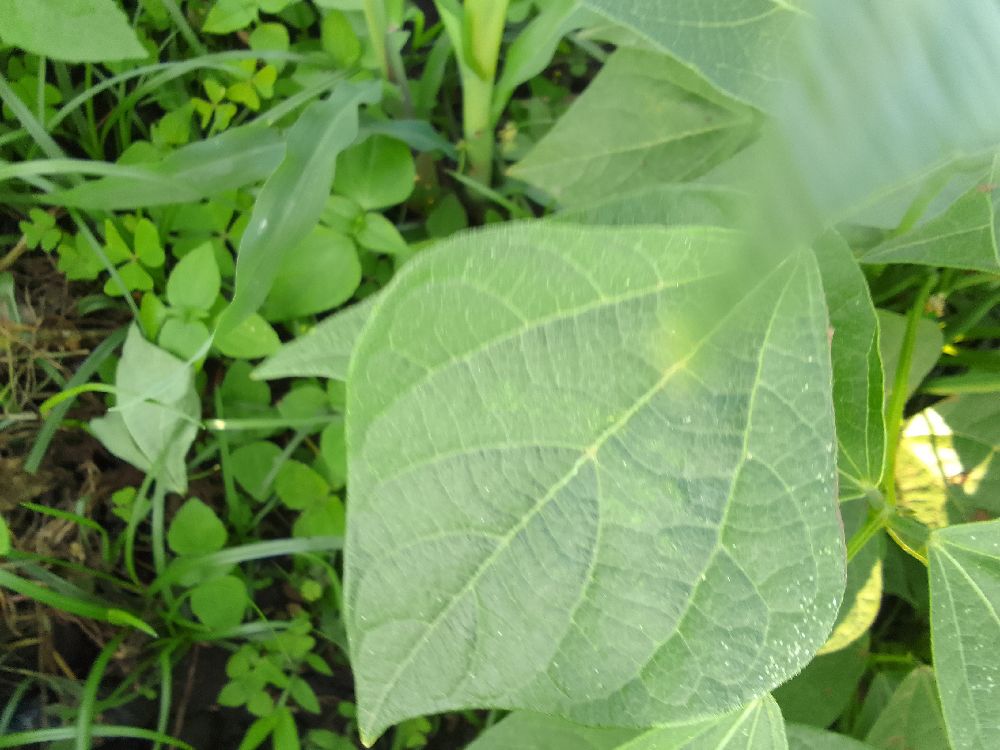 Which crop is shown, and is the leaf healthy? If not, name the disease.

common bean, healthy
